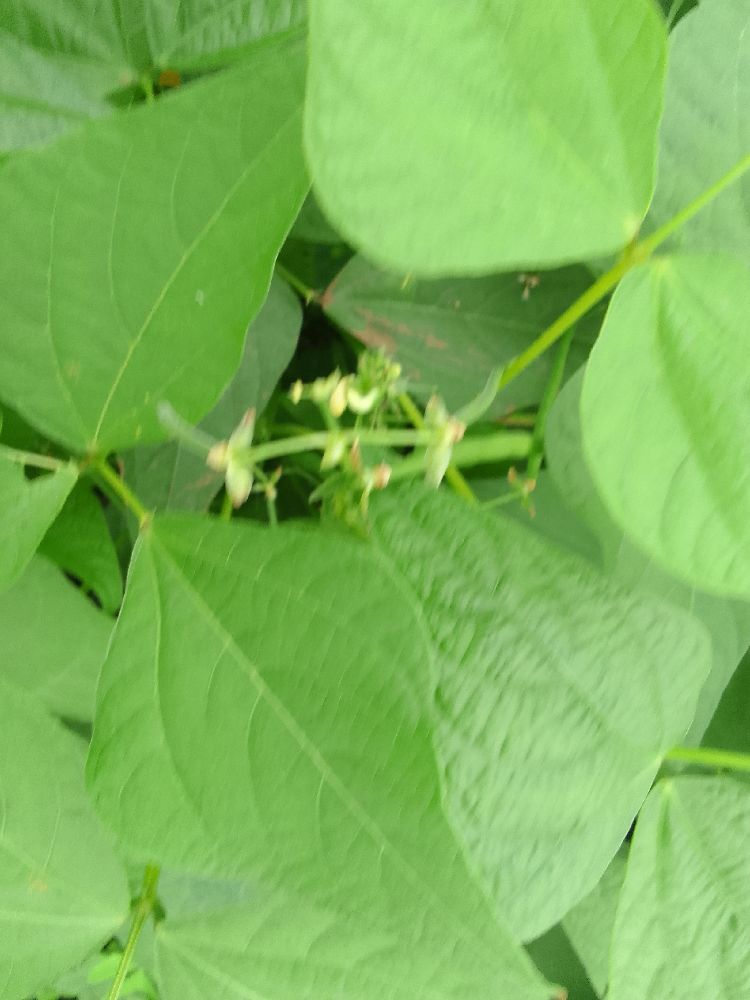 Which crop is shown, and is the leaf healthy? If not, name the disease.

common bean, healthy
